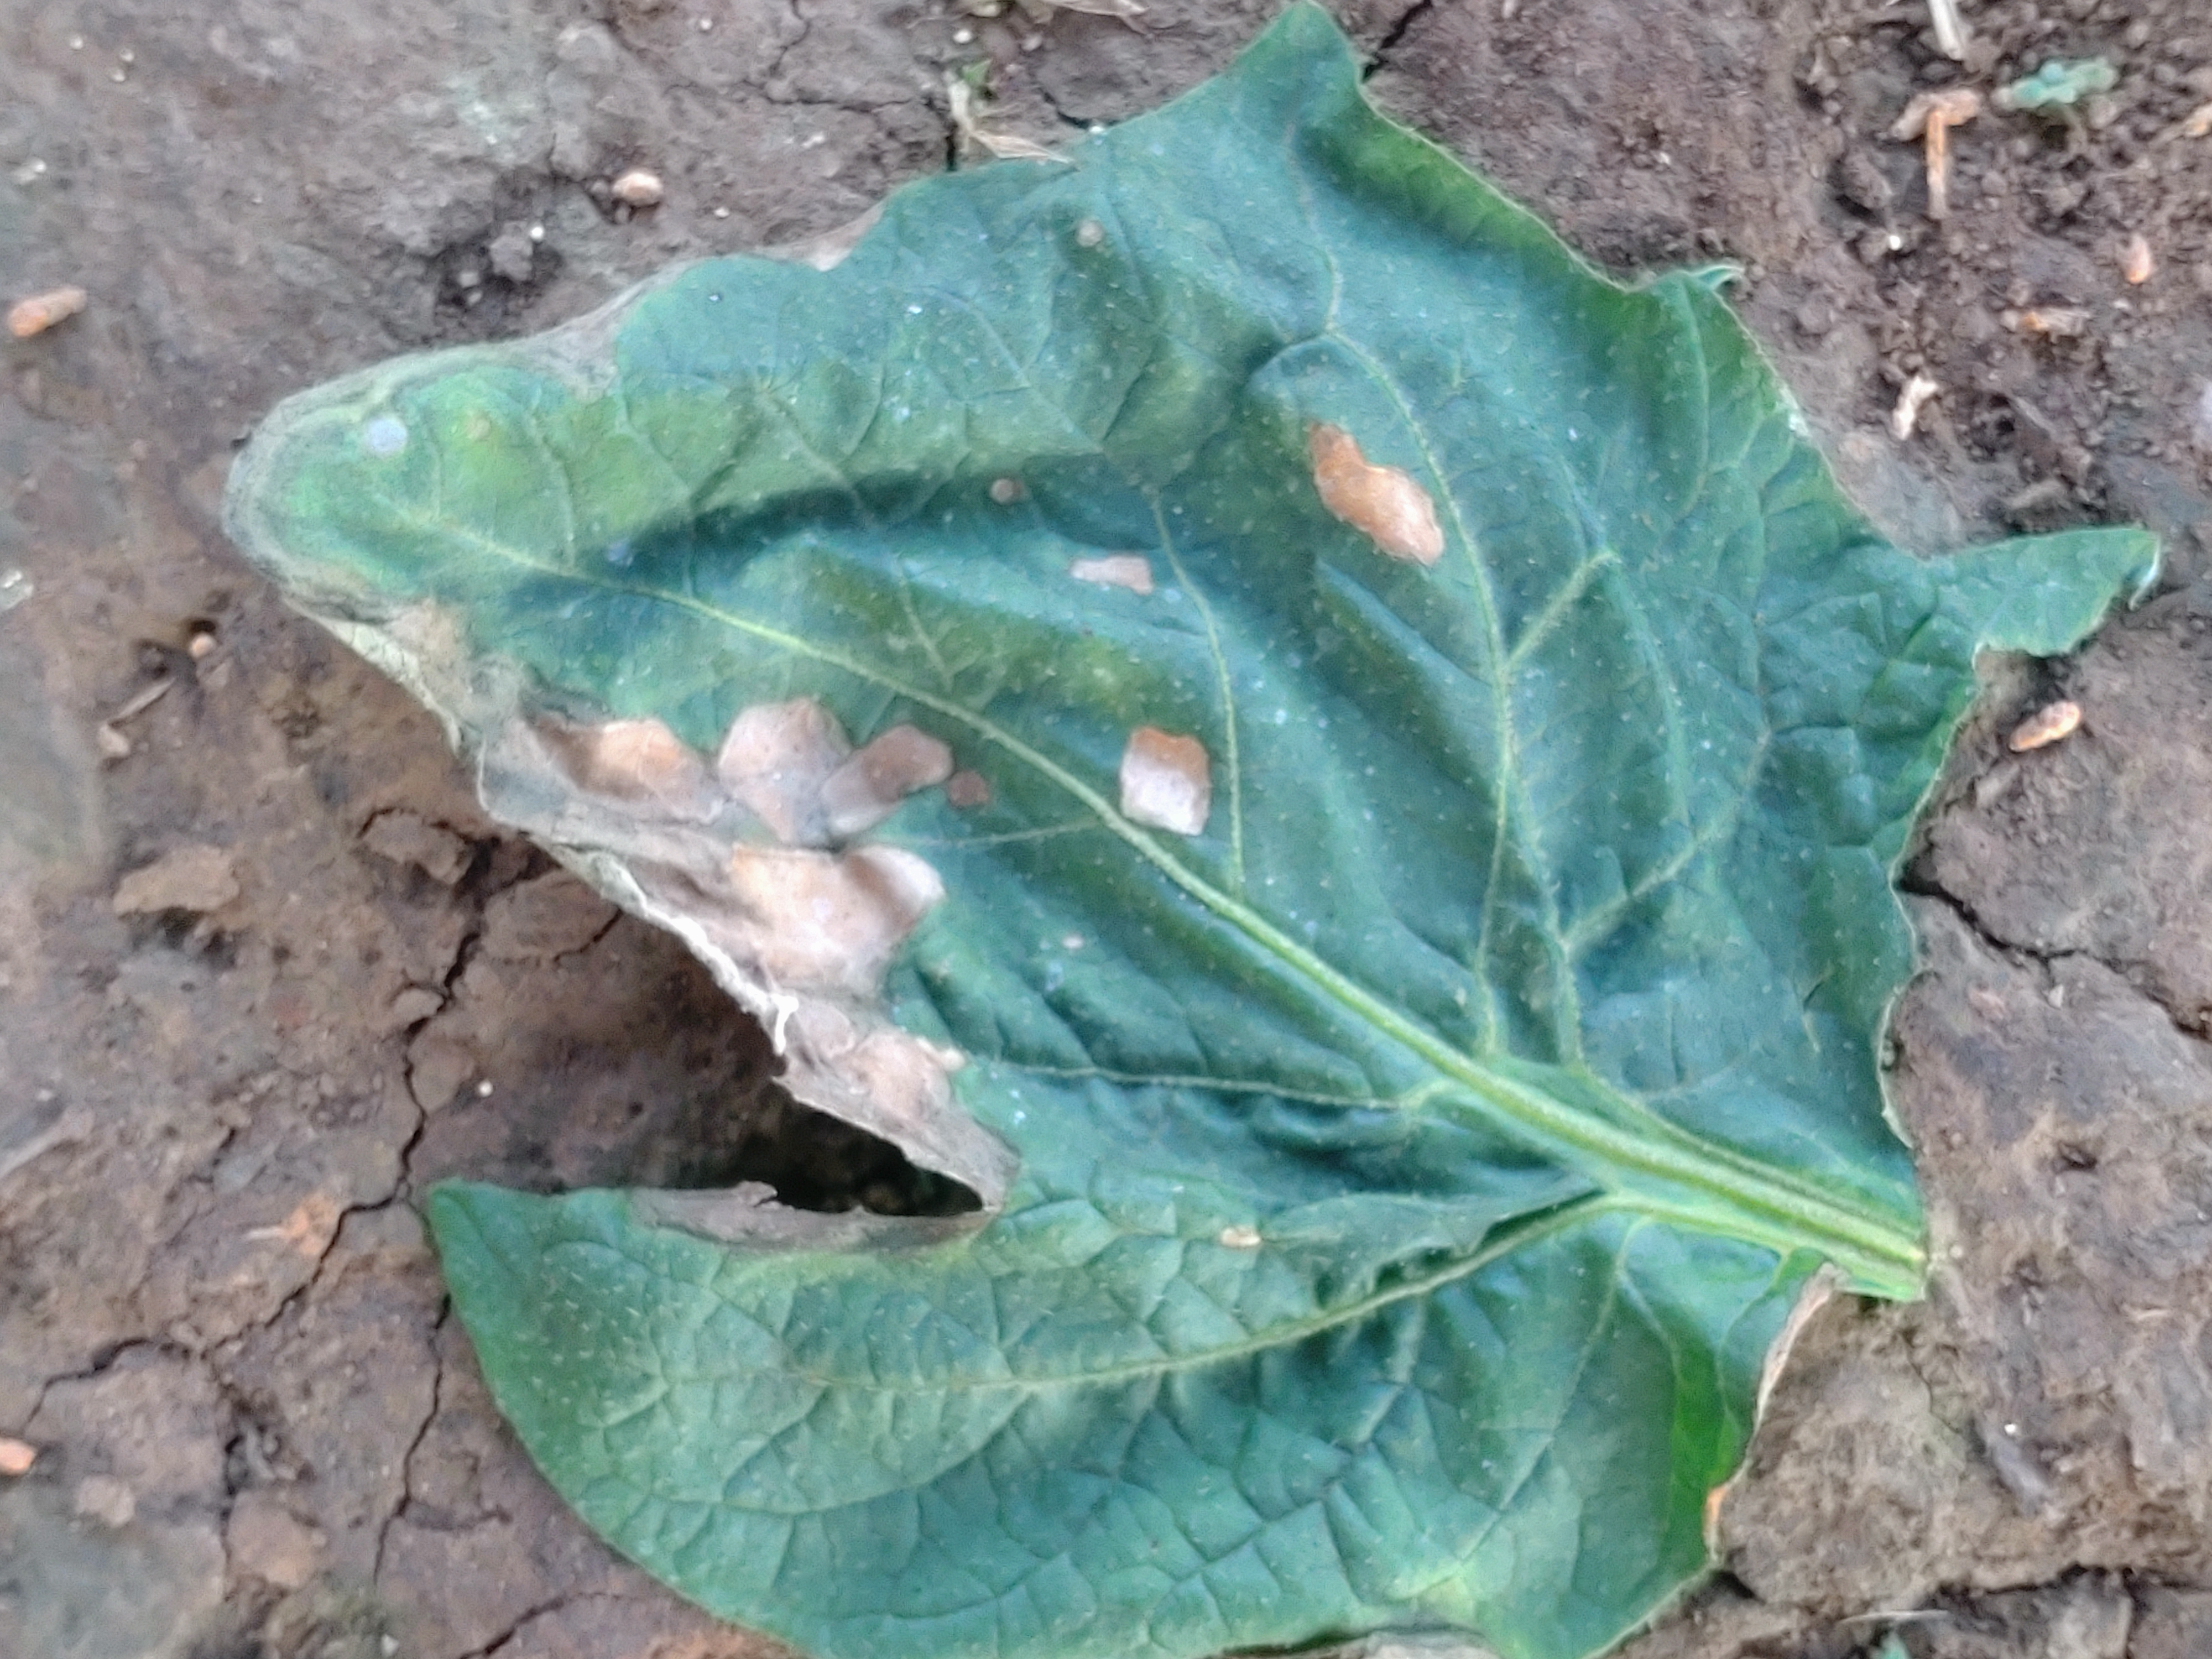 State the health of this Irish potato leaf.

early blight
